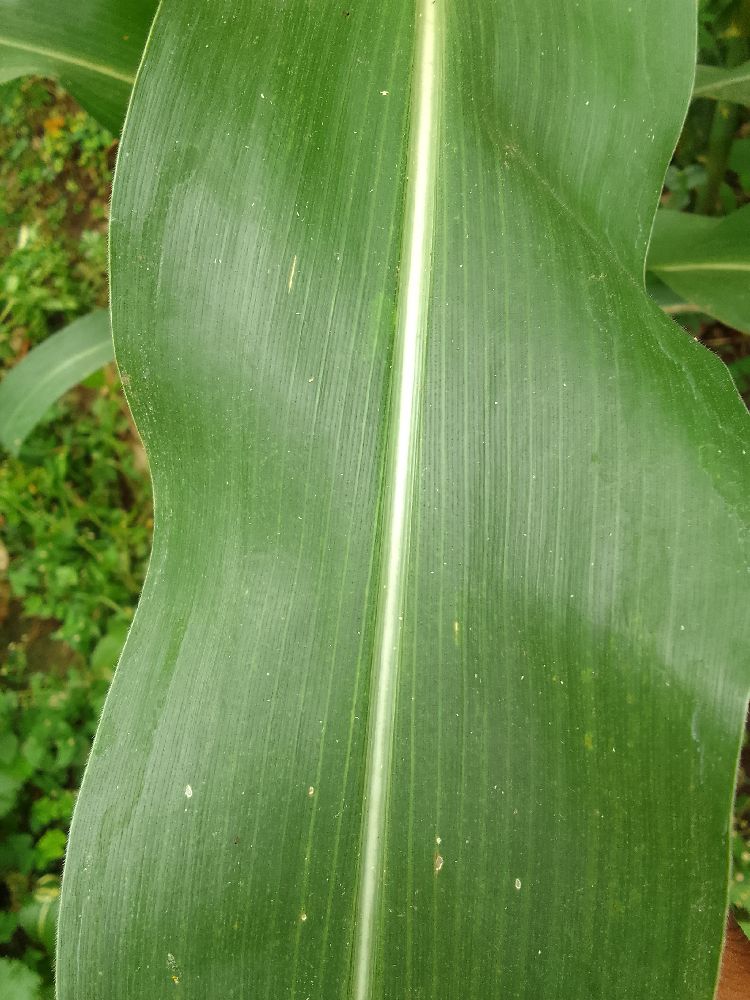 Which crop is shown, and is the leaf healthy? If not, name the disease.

maize, healthy
